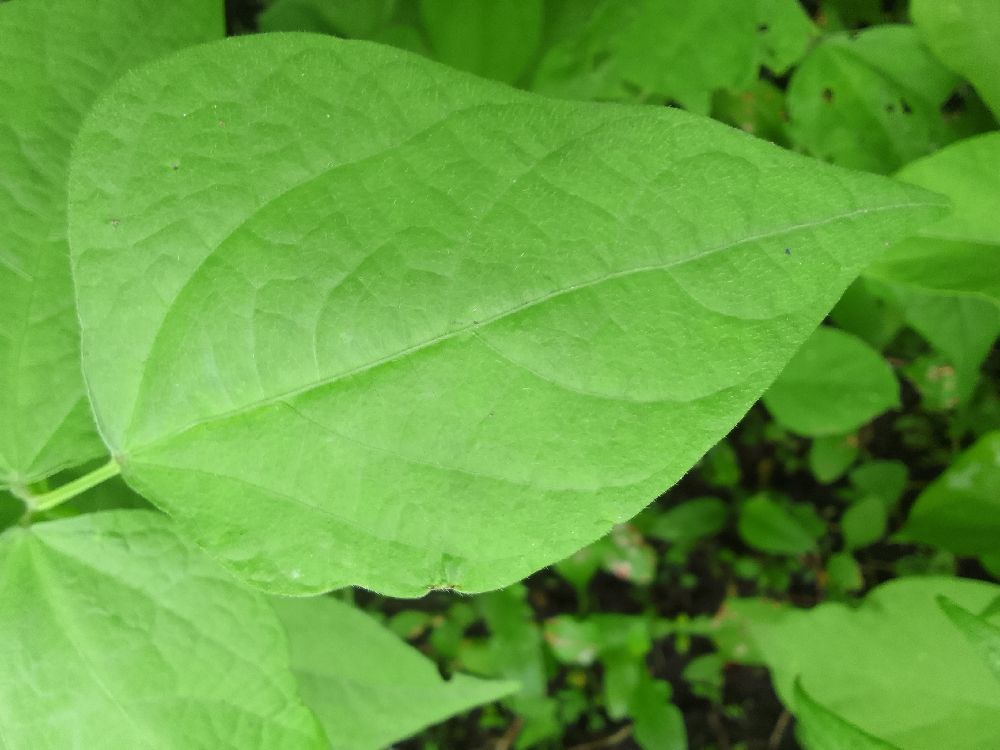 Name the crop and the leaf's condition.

common bean, healthy
